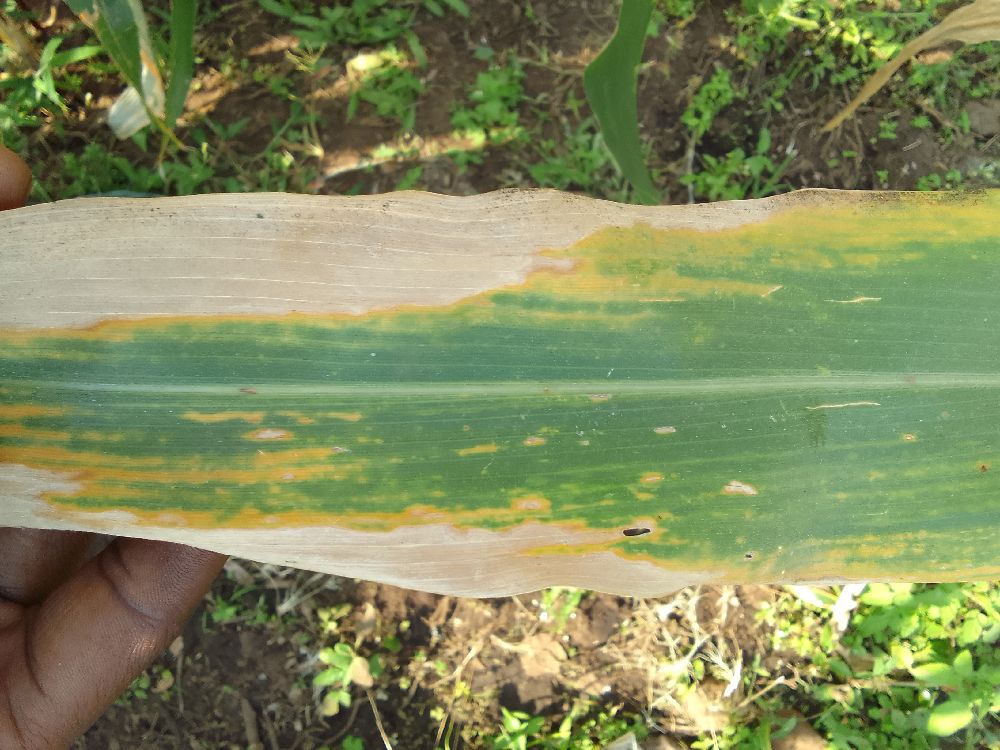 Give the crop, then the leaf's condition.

maize, maize lethal necrosis
